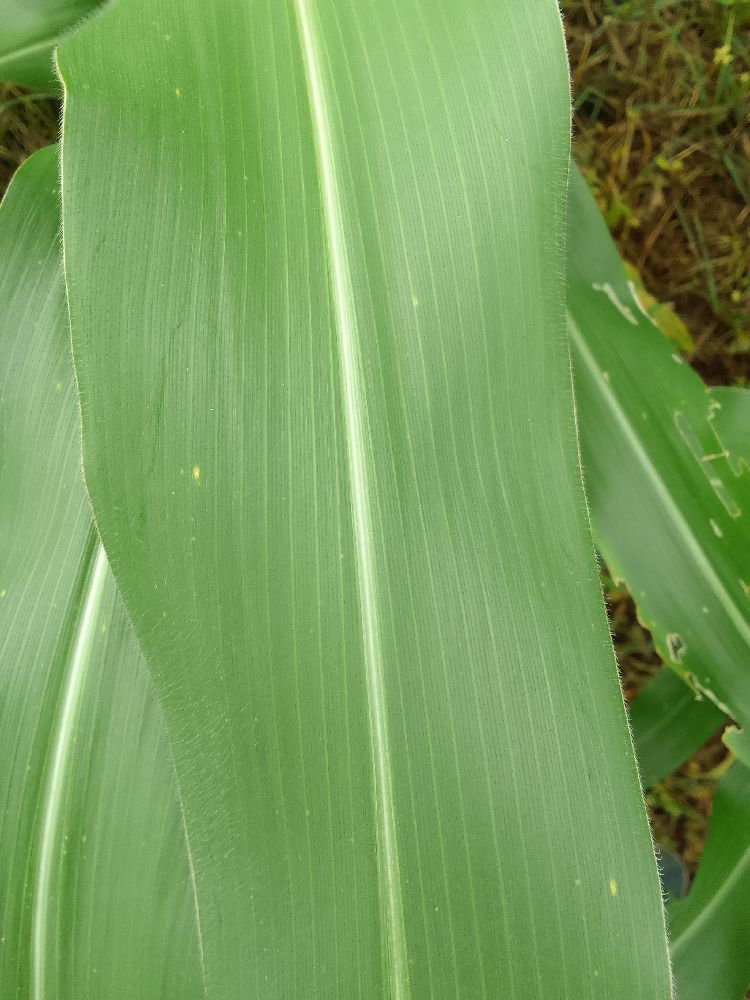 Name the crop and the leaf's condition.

maize, healthy
